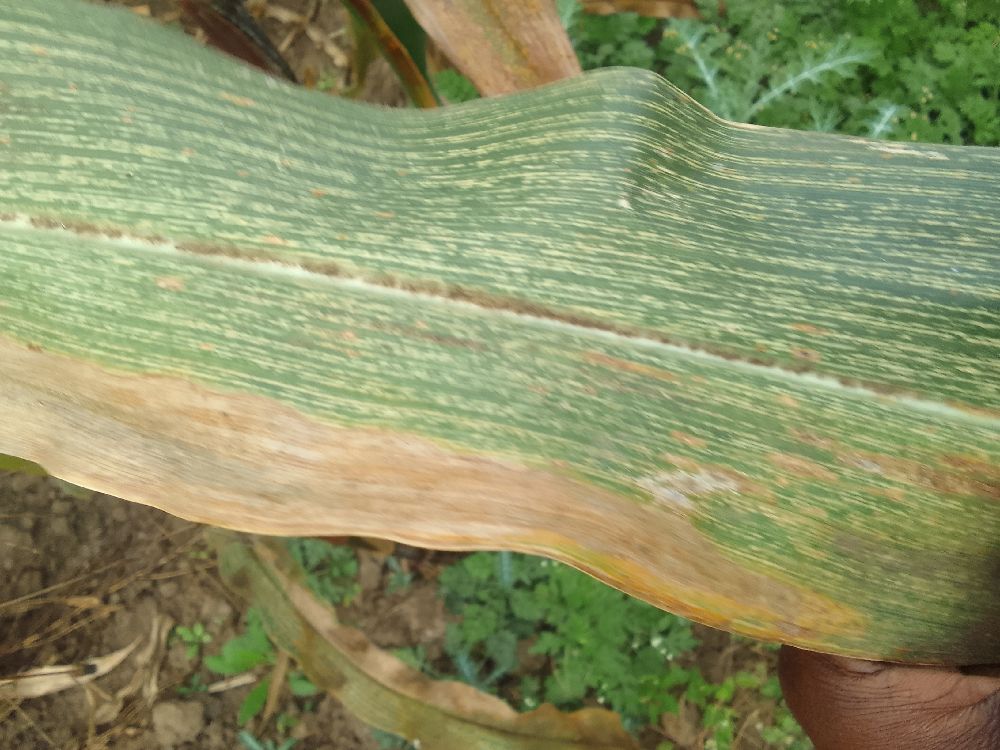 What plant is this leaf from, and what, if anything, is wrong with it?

maize, maize streak virus
